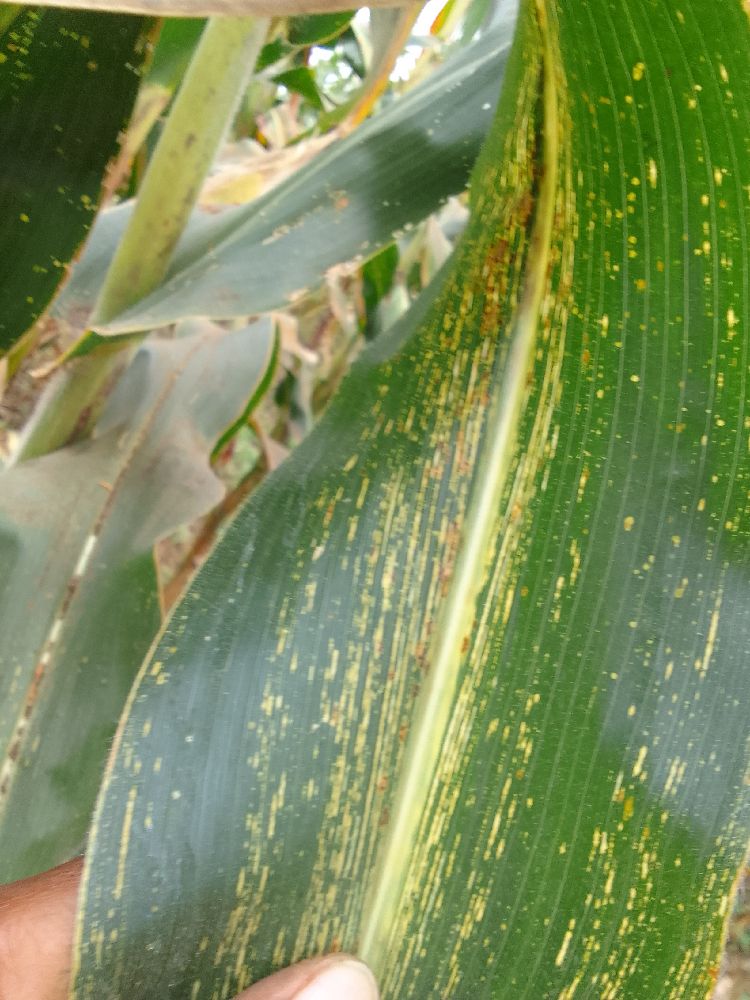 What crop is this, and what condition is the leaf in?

maize, maize streak virus
